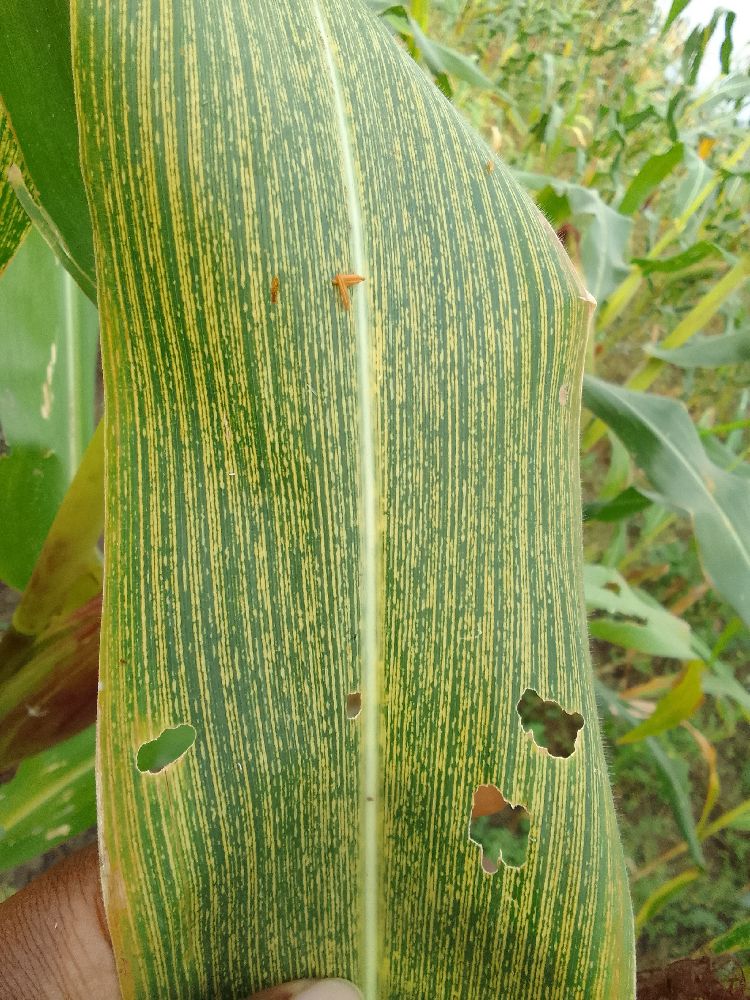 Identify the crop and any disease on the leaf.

maize, maize streak virus
